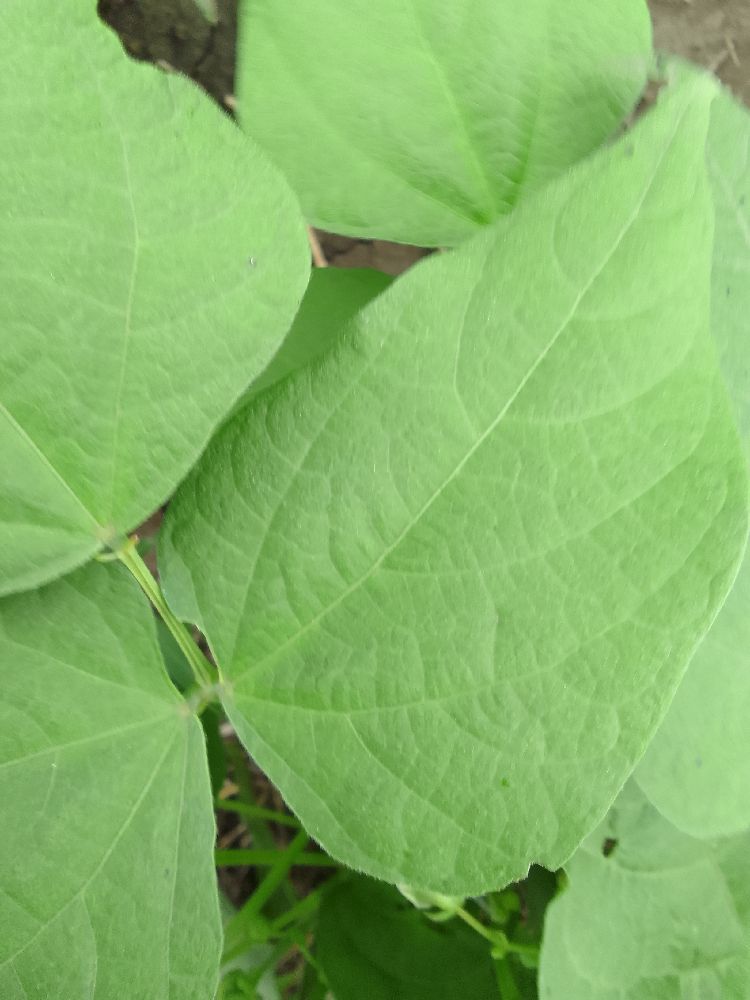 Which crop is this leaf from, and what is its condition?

common bean, healthy
